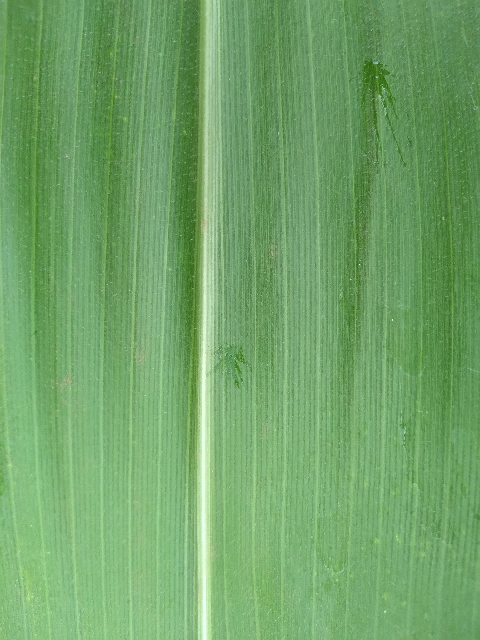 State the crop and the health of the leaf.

maize, healthy
